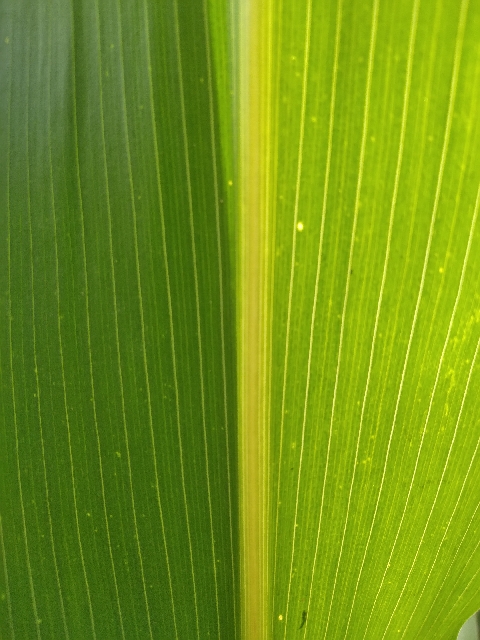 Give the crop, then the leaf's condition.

maize, healthy
